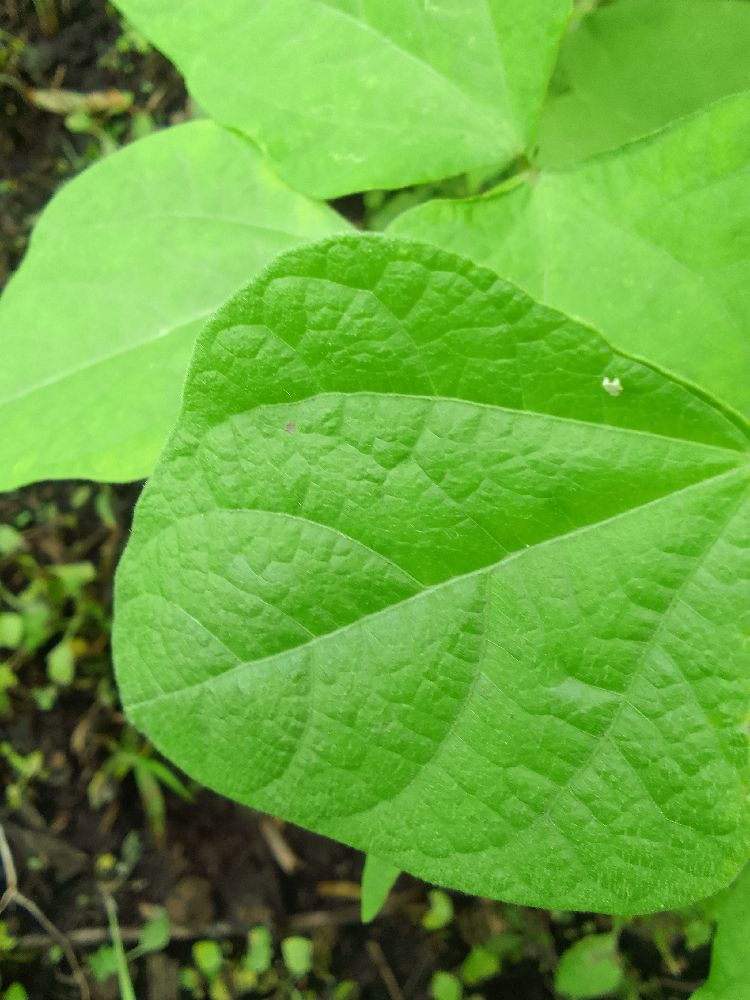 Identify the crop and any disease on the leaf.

common bean, healthy
